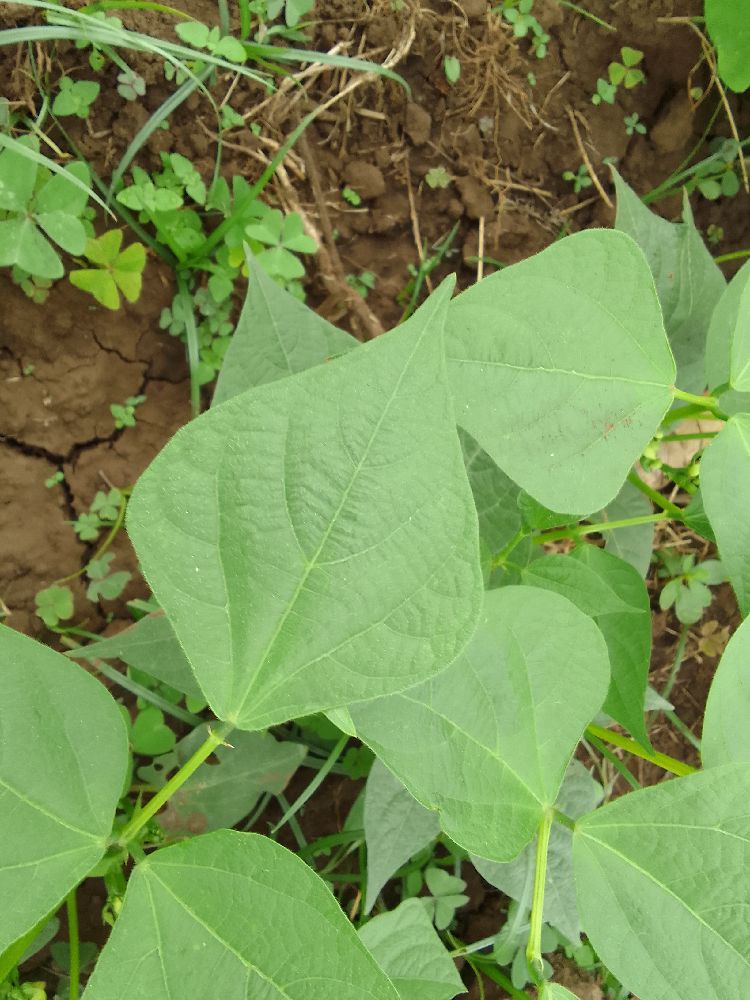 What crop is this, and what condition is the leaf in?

common bean, healthy
